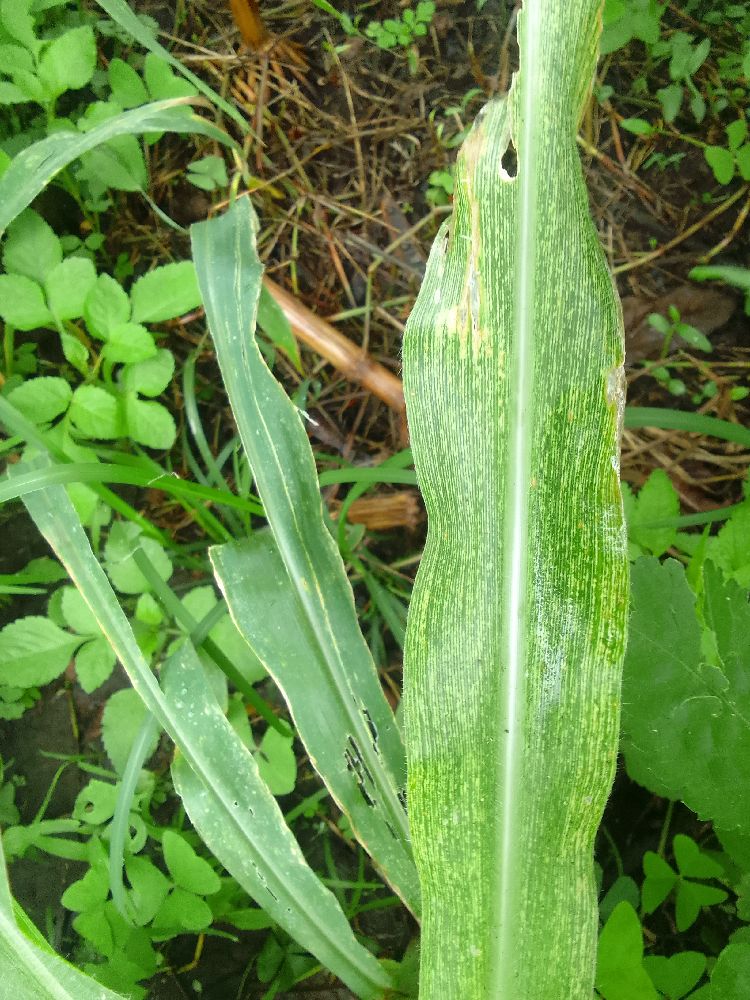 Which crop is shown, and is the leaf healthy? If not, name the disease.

maize, maize streak virus
